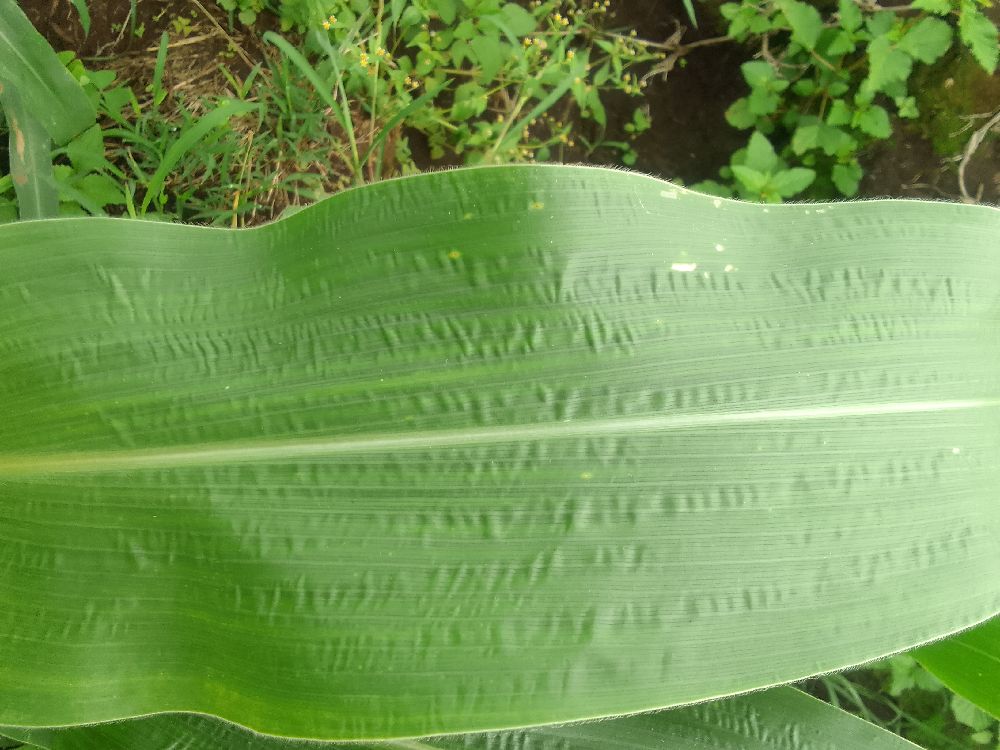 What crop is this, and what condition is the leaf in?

maize, healthy
